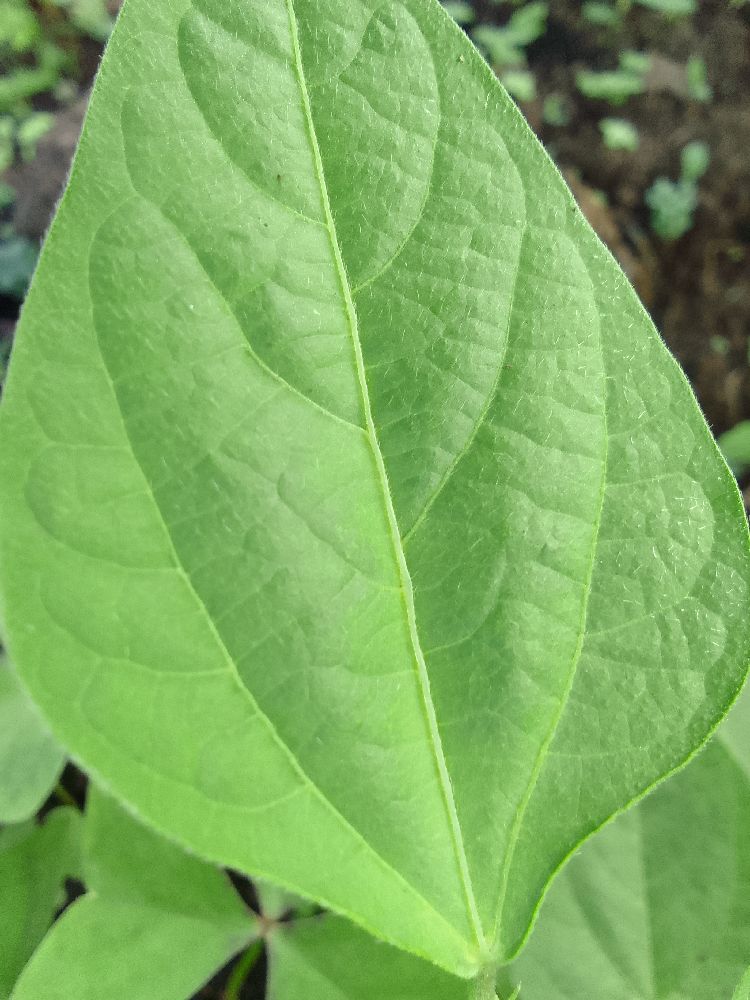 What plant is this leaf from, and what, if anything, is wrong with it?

common bean, healthy
